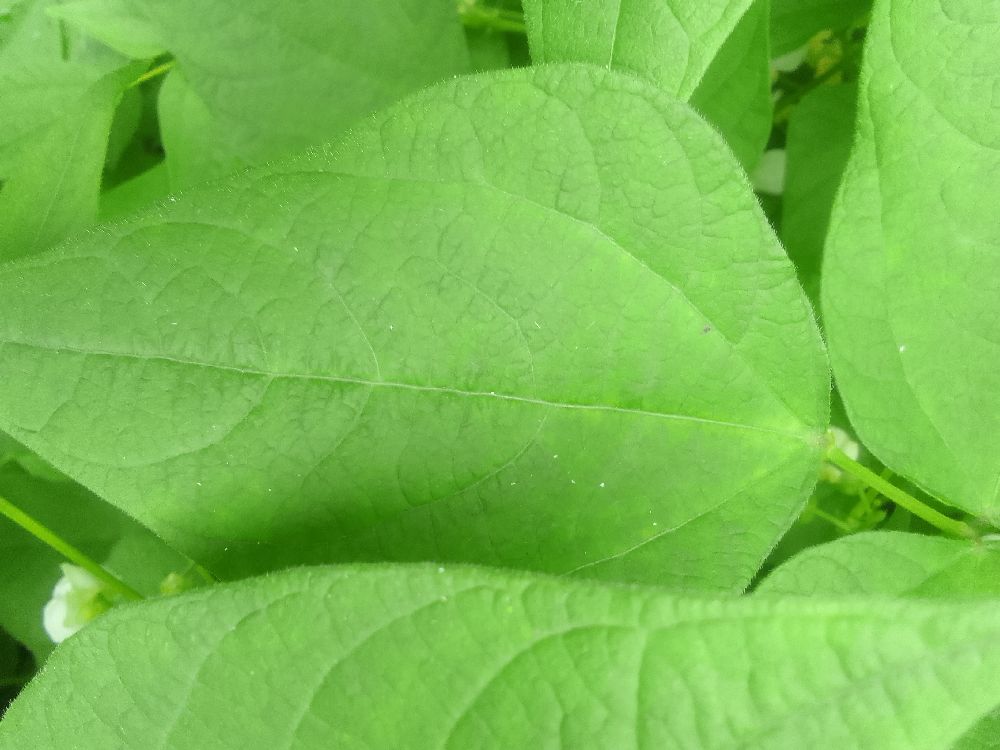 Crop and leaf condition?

common bean, healthy
